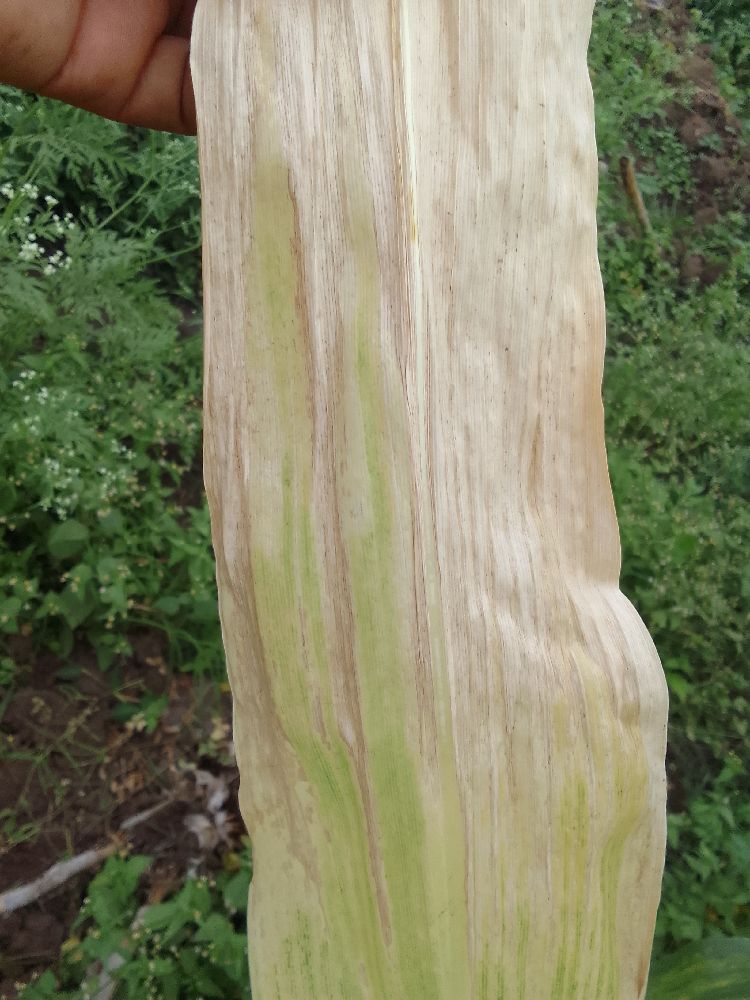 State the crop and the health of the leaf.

maize, maize lethal necrosis
